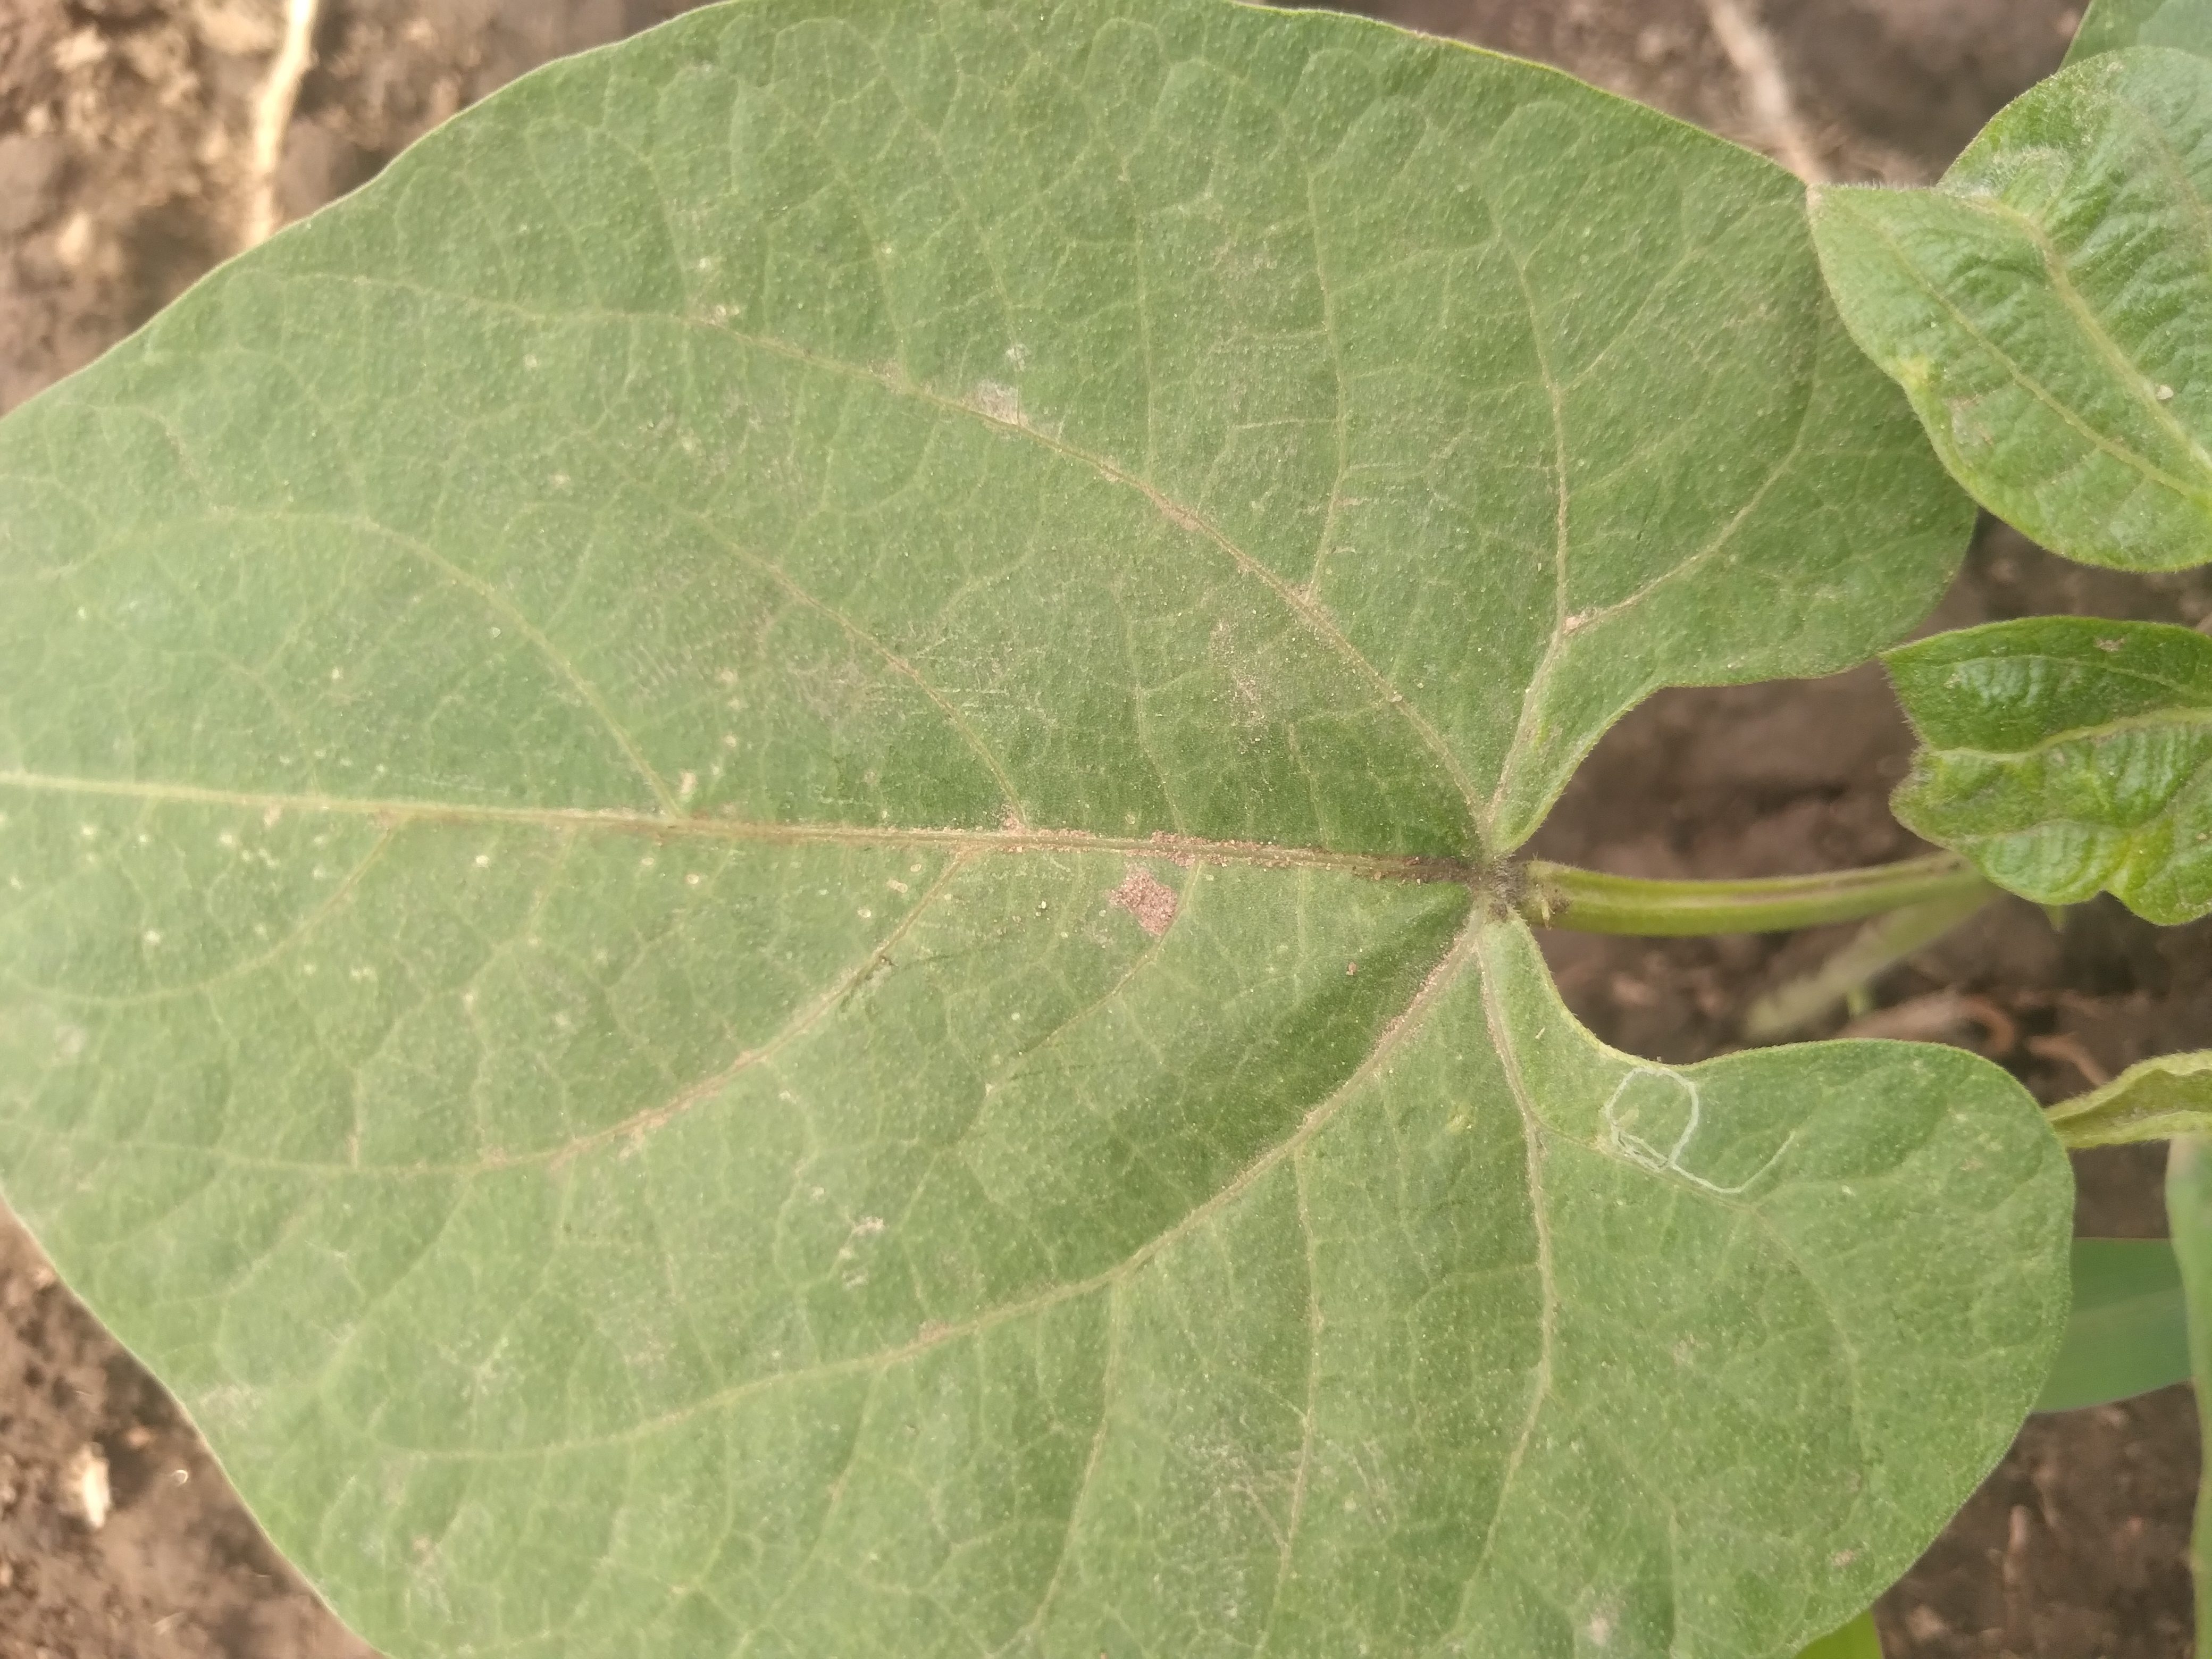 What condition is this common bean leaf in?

healthy
